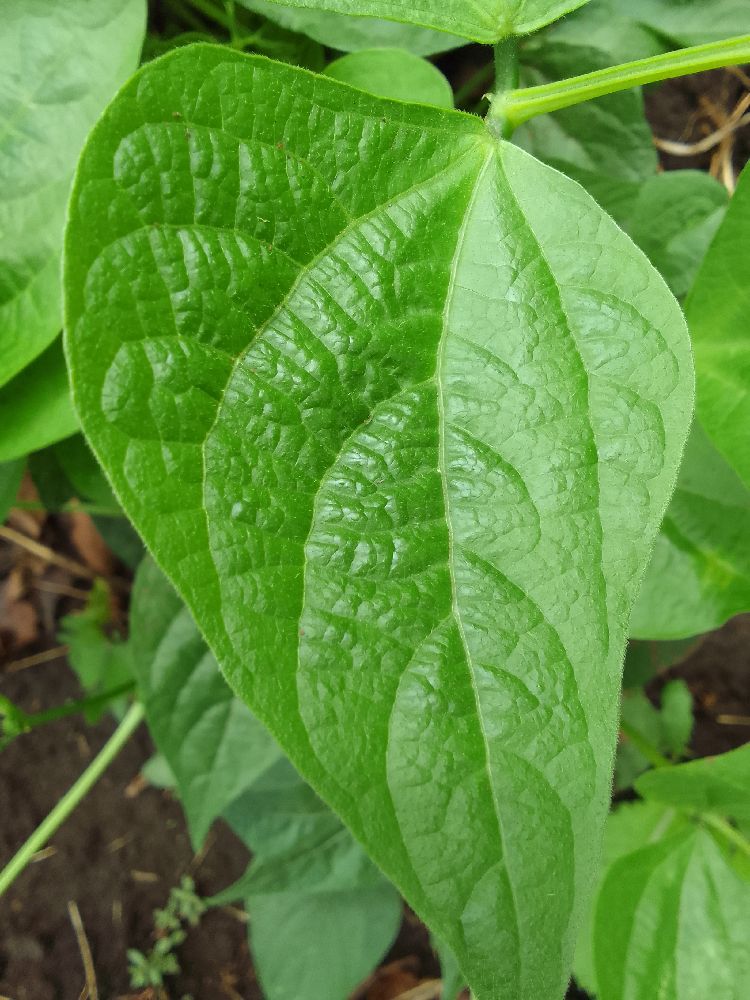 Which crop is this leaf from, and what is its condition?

common bean, healthy
